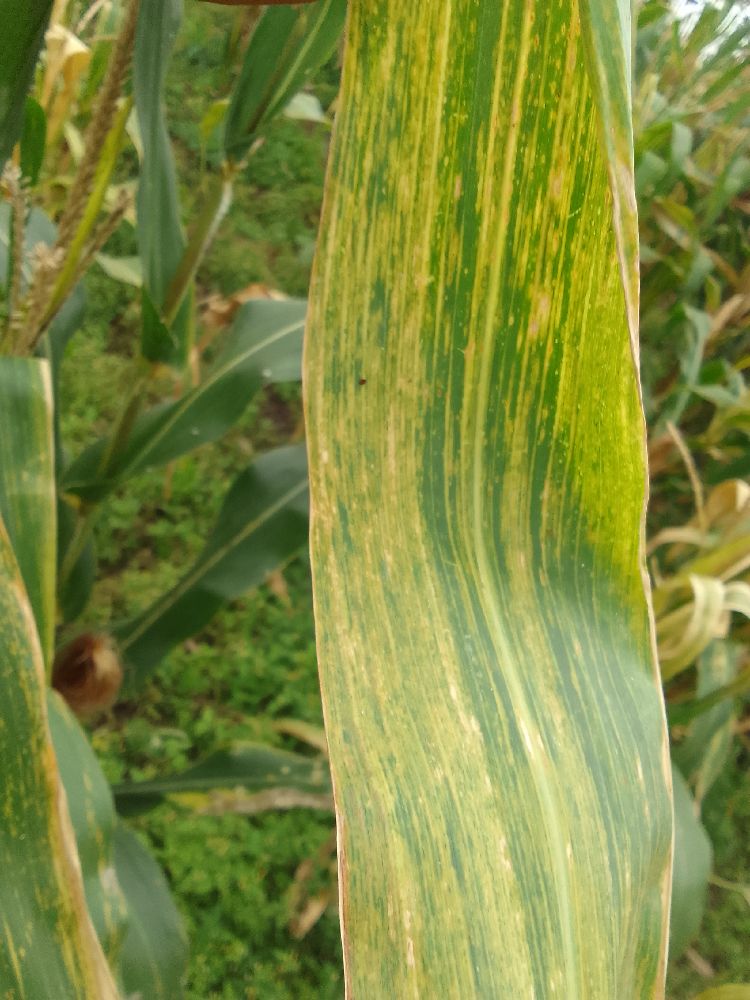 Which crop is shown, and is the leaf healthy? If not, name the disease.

maize, maize lethal necrosis
